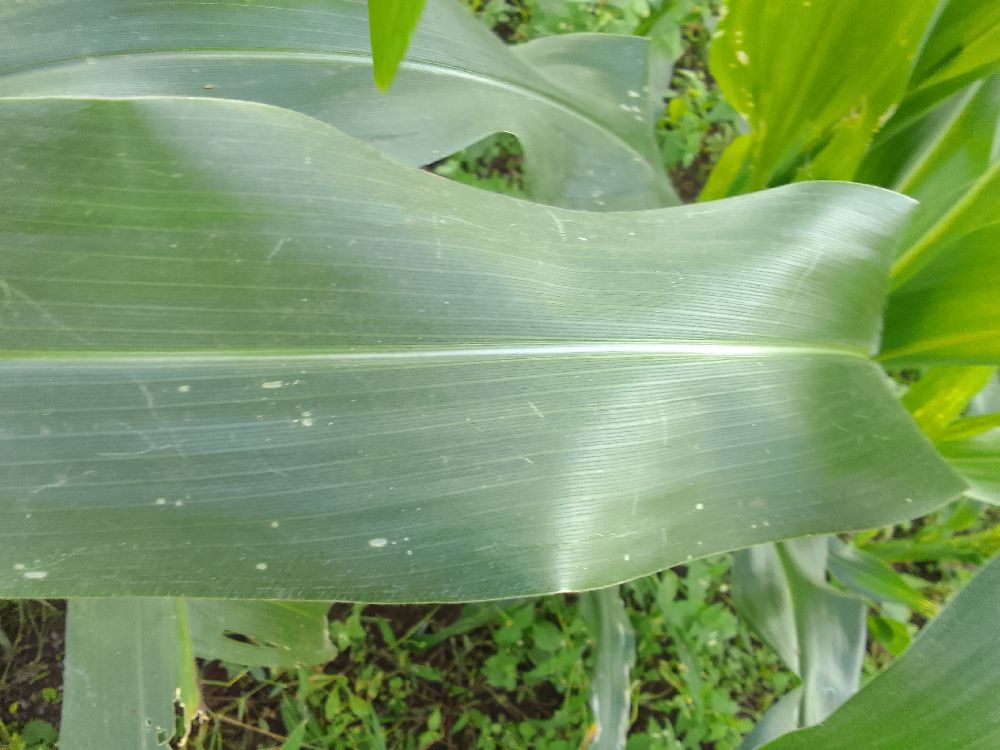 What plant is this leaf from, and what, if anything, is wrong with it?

maize, healthy
